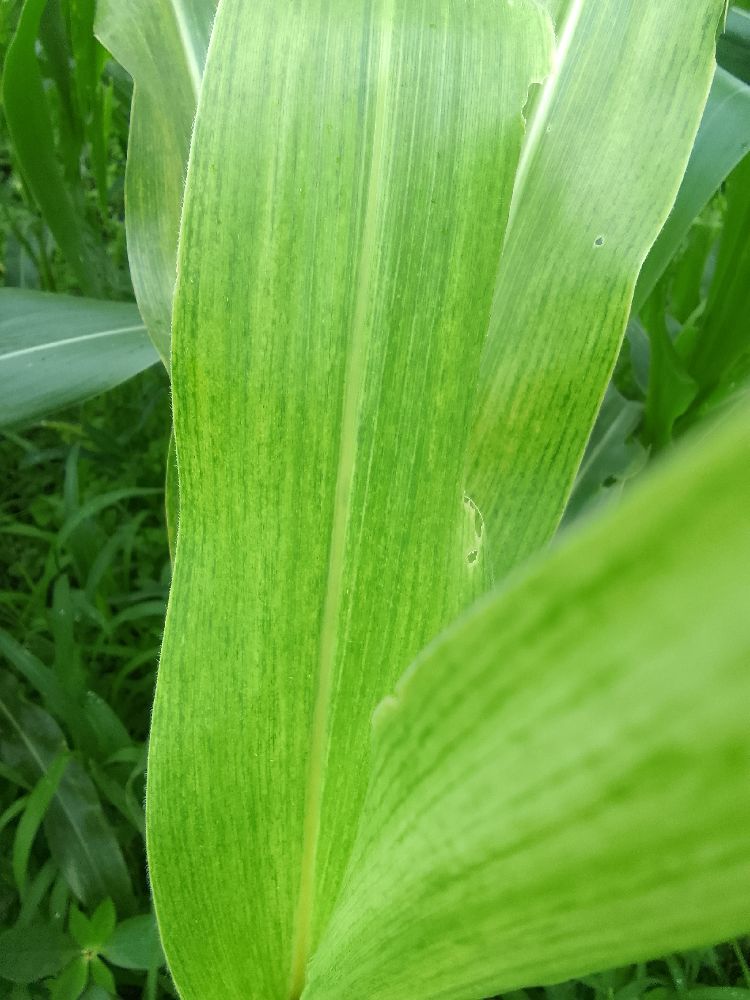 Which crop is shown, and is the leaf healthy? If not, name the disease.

maize, maize lethal necrosis
